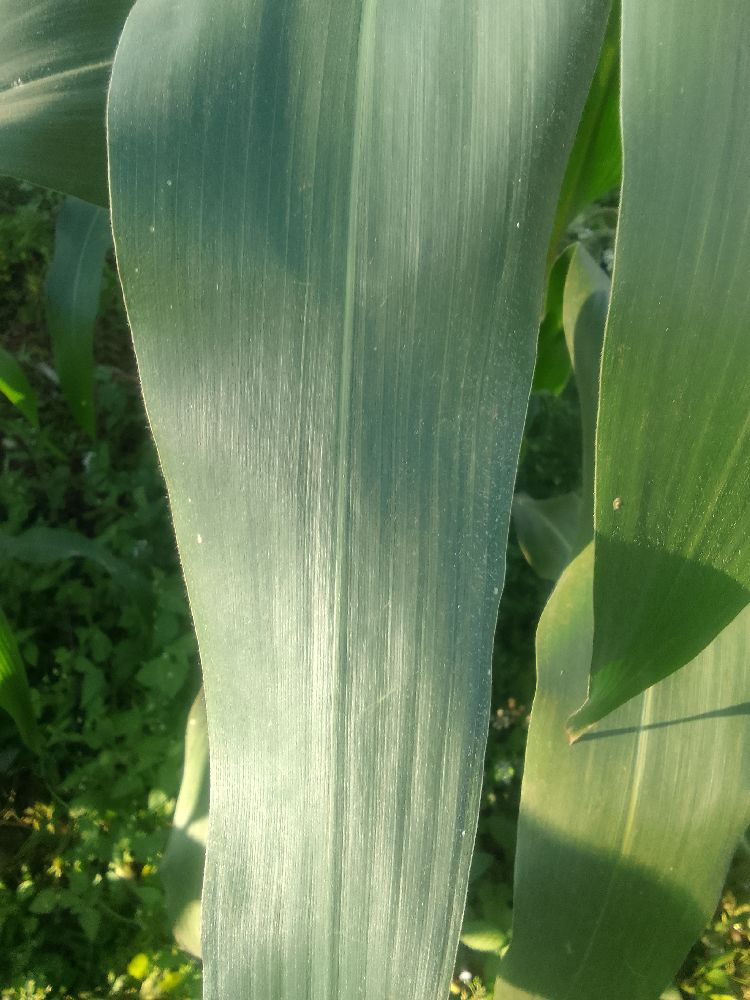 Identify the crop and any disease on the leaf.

maize, healthy
